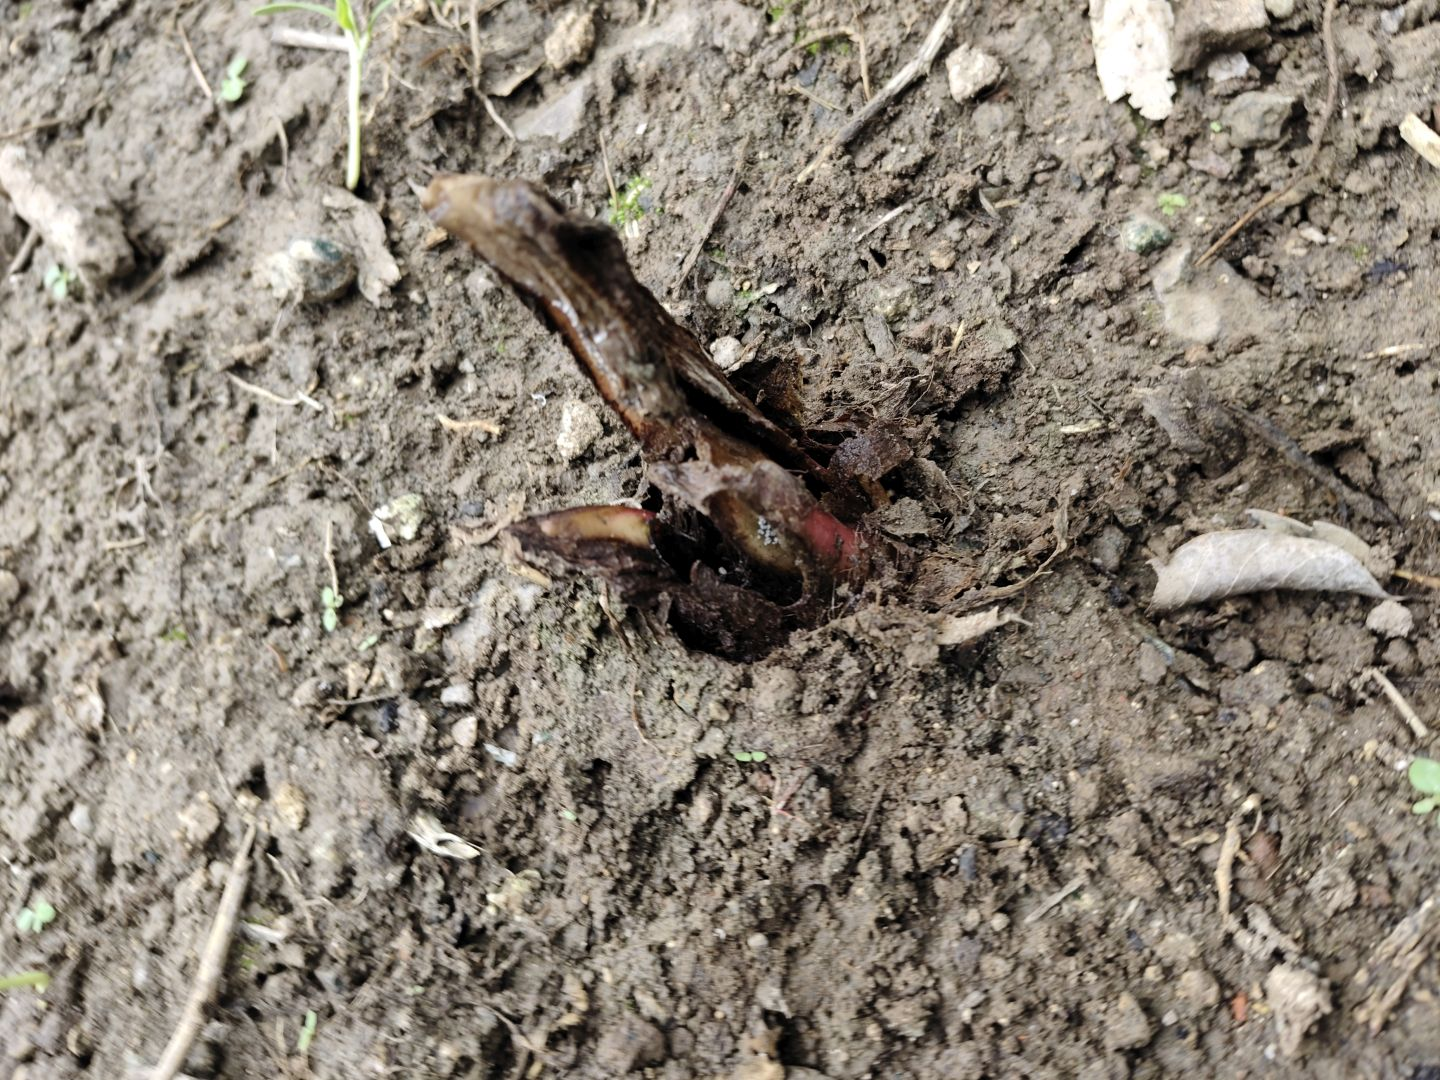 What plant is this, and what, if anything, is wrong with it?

taro, root rot
